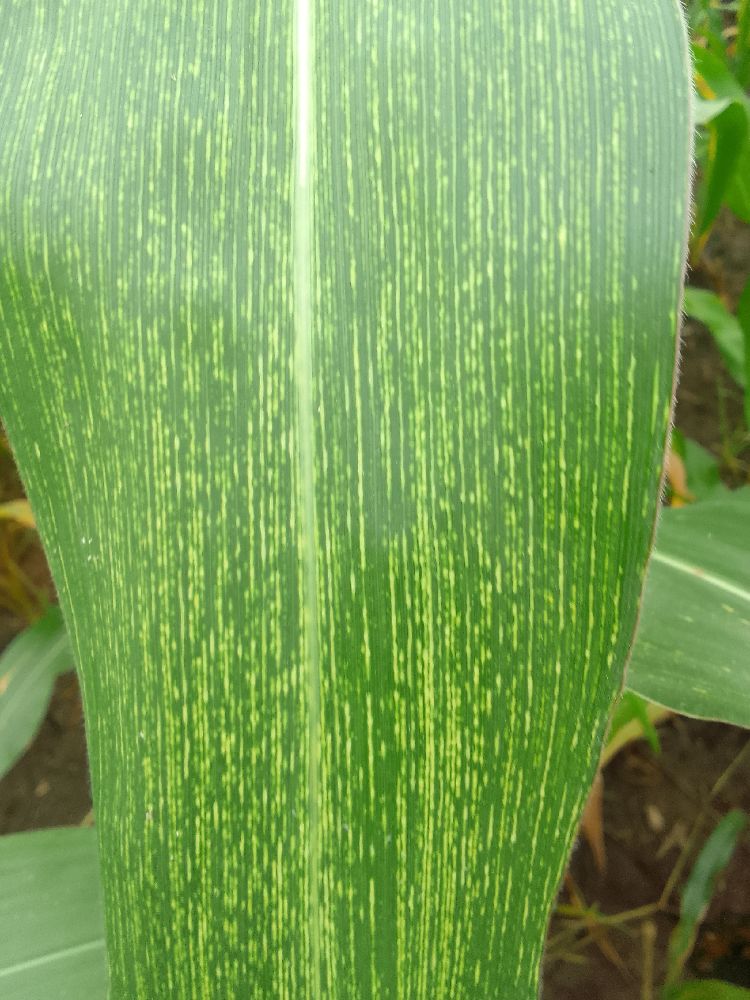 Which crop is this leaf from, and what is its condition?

maize, maize streak virus
